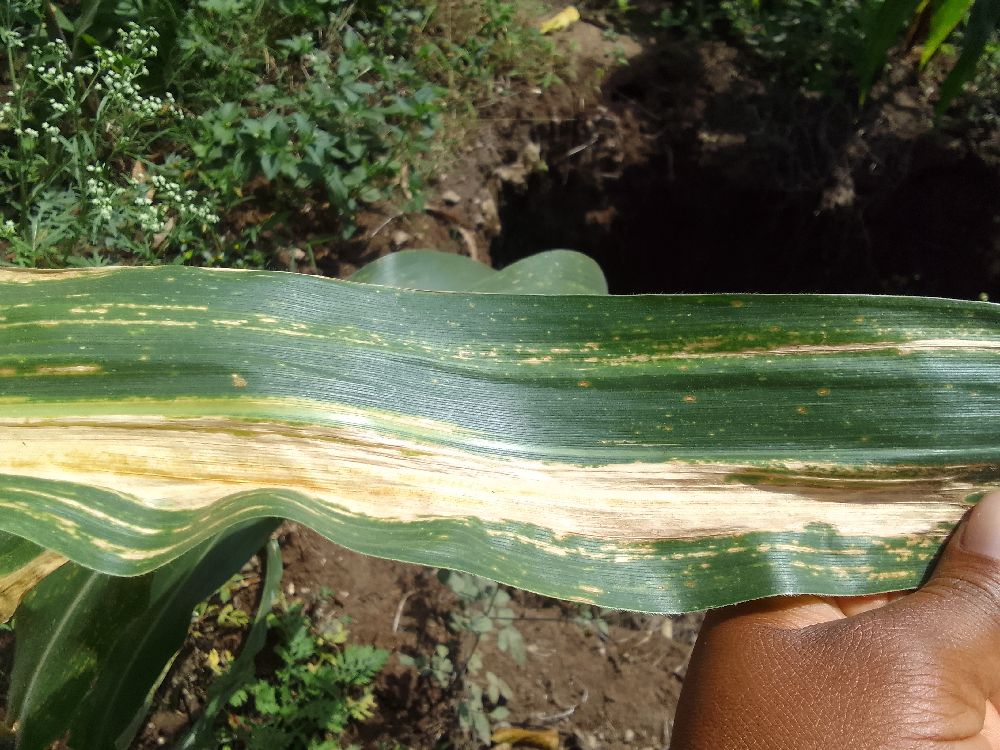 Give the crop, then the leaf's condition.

maize, maize lethal necrosis
